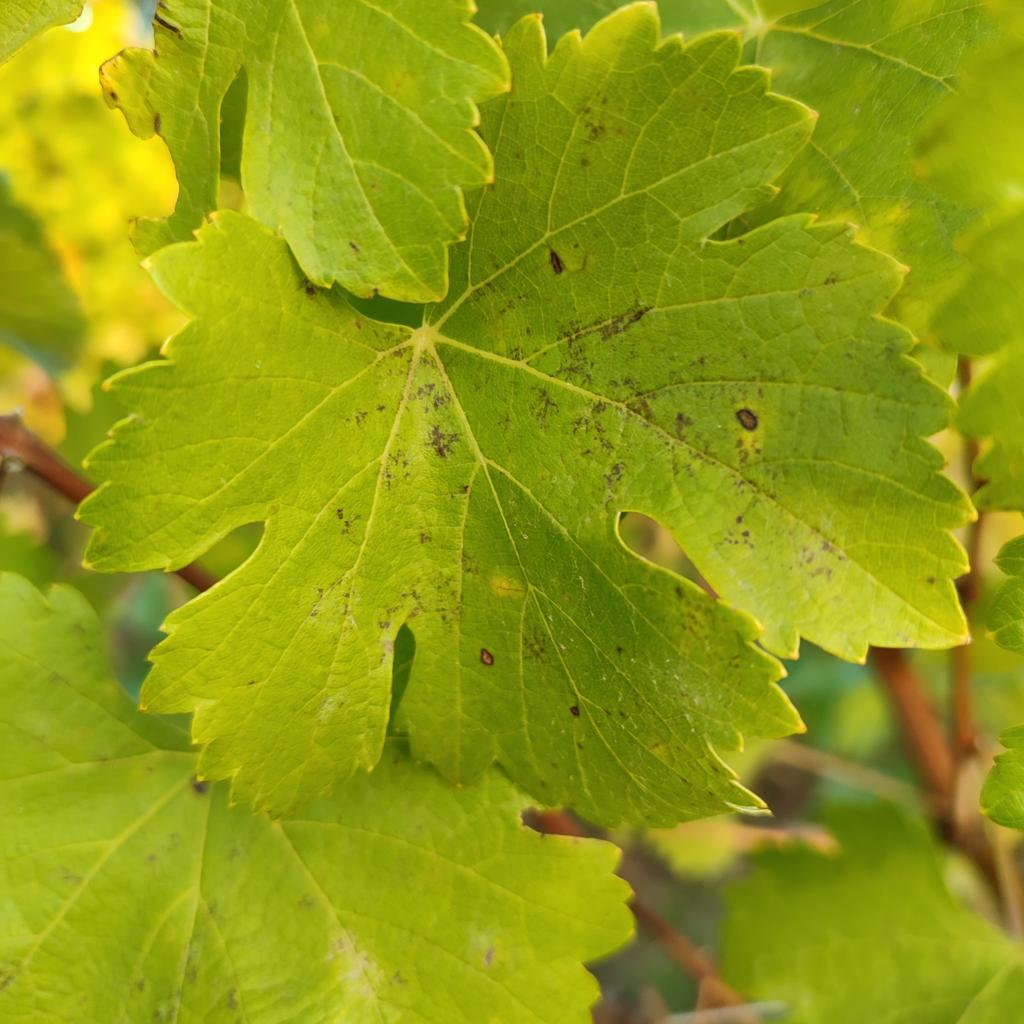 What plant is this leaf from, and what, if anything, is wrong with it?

grapevine, powdery mildew
